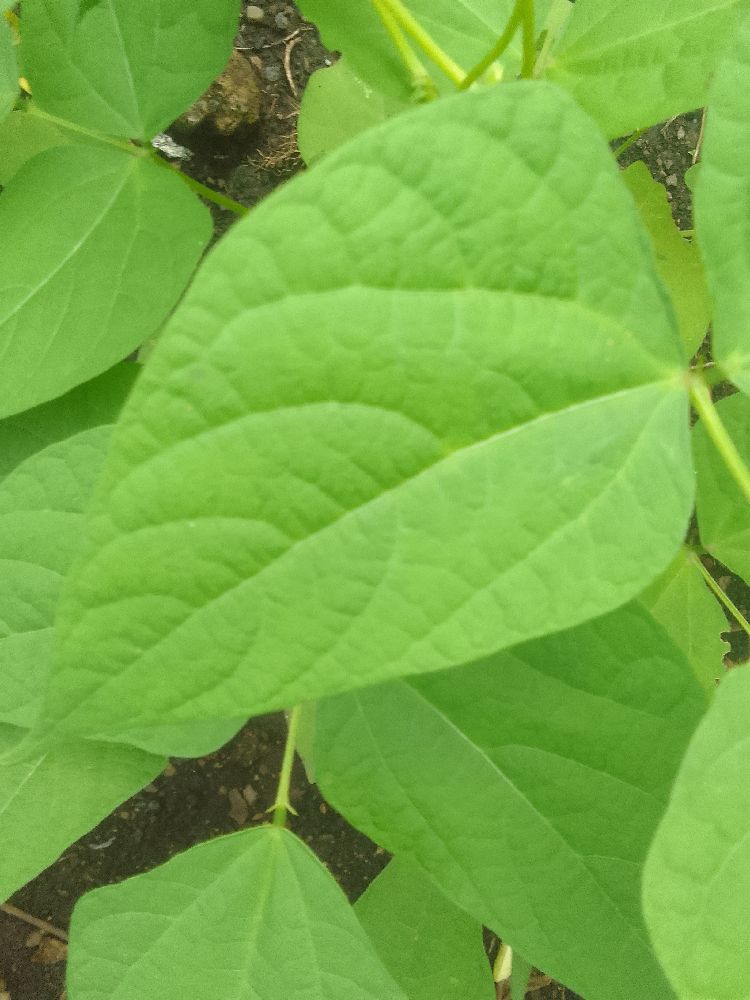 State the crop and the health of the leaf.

common bean, healthy
